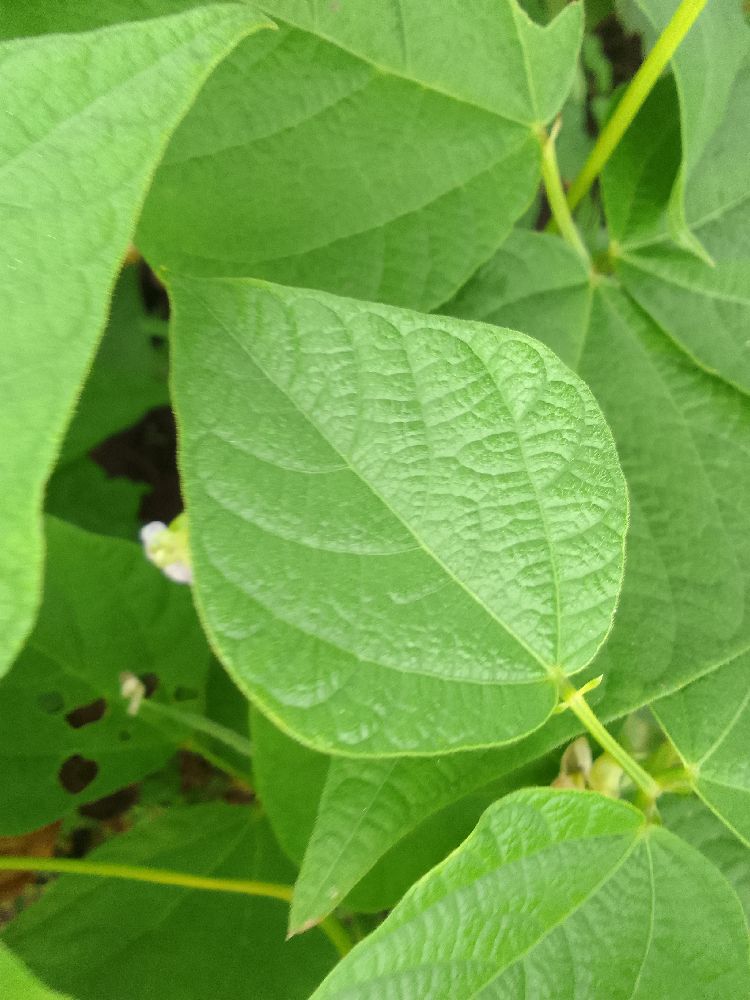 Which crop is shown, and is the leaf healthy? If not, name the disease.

common bean, healthy
